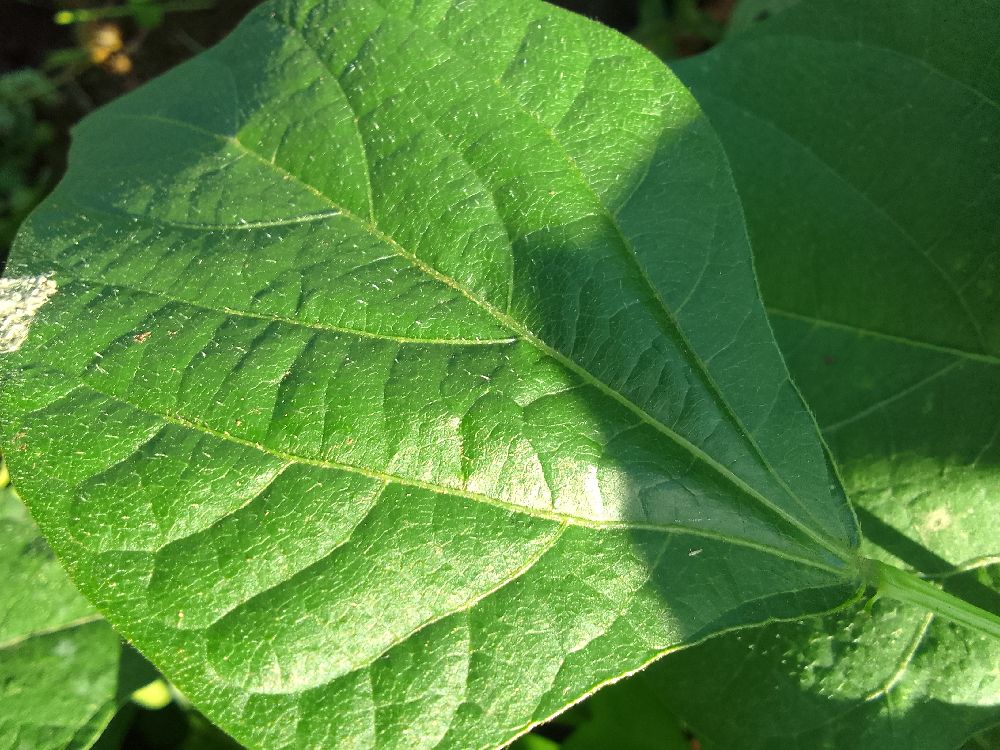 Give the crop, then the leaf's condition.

common bean, healthy
